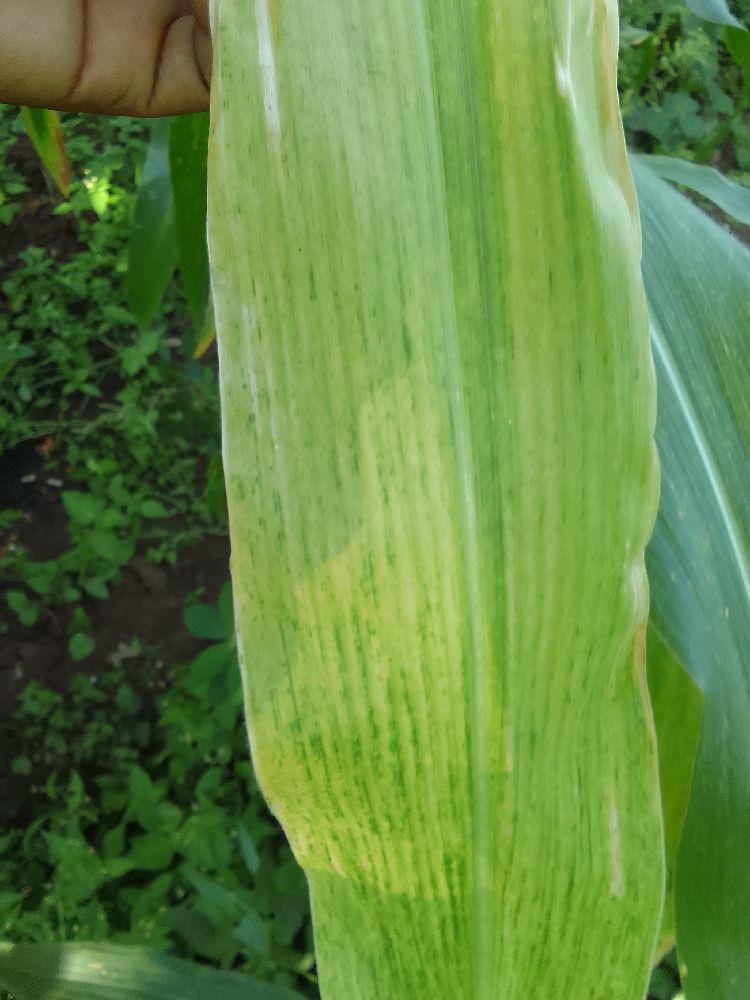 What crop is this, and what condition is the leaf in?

maize, maize lethal necrosis
